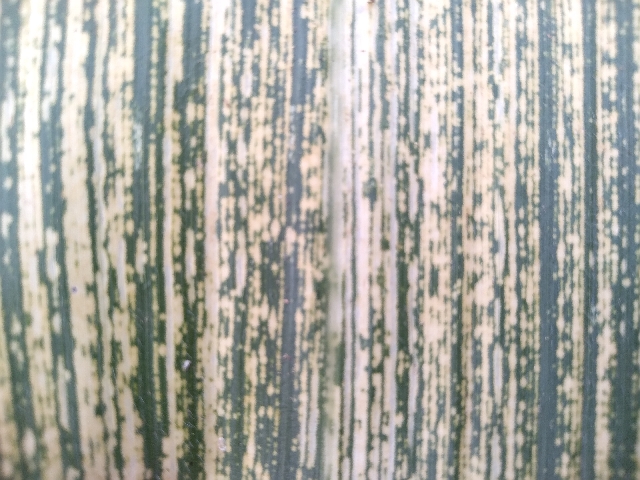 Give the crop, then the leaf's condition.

maize, maize streak virus
